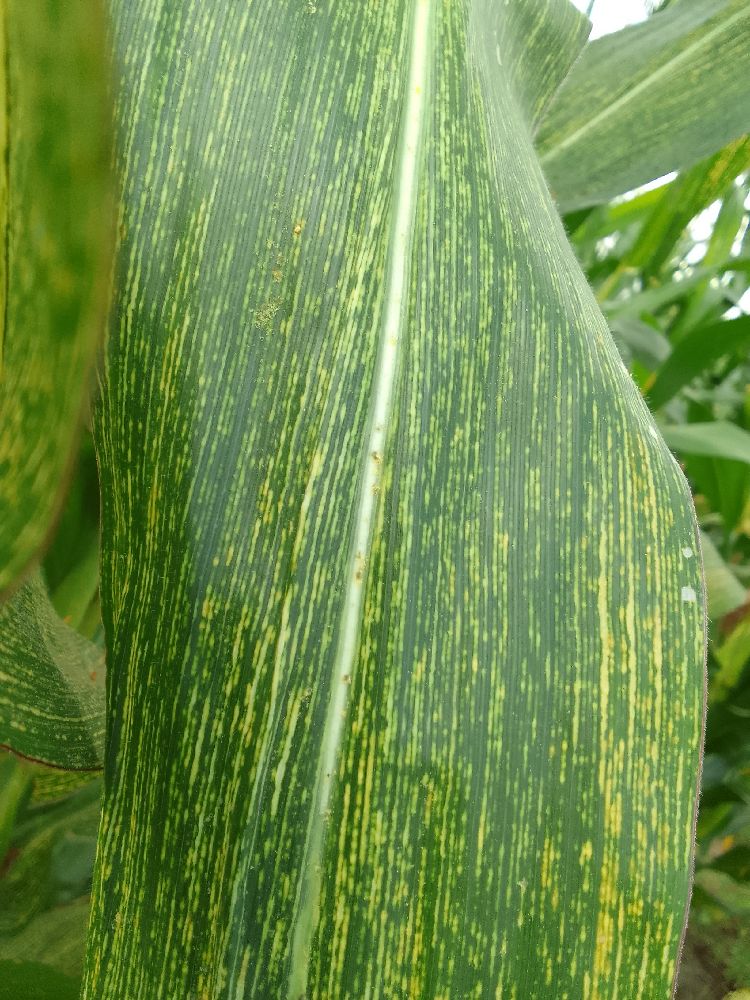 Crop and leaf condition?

maize, maize streak virus
